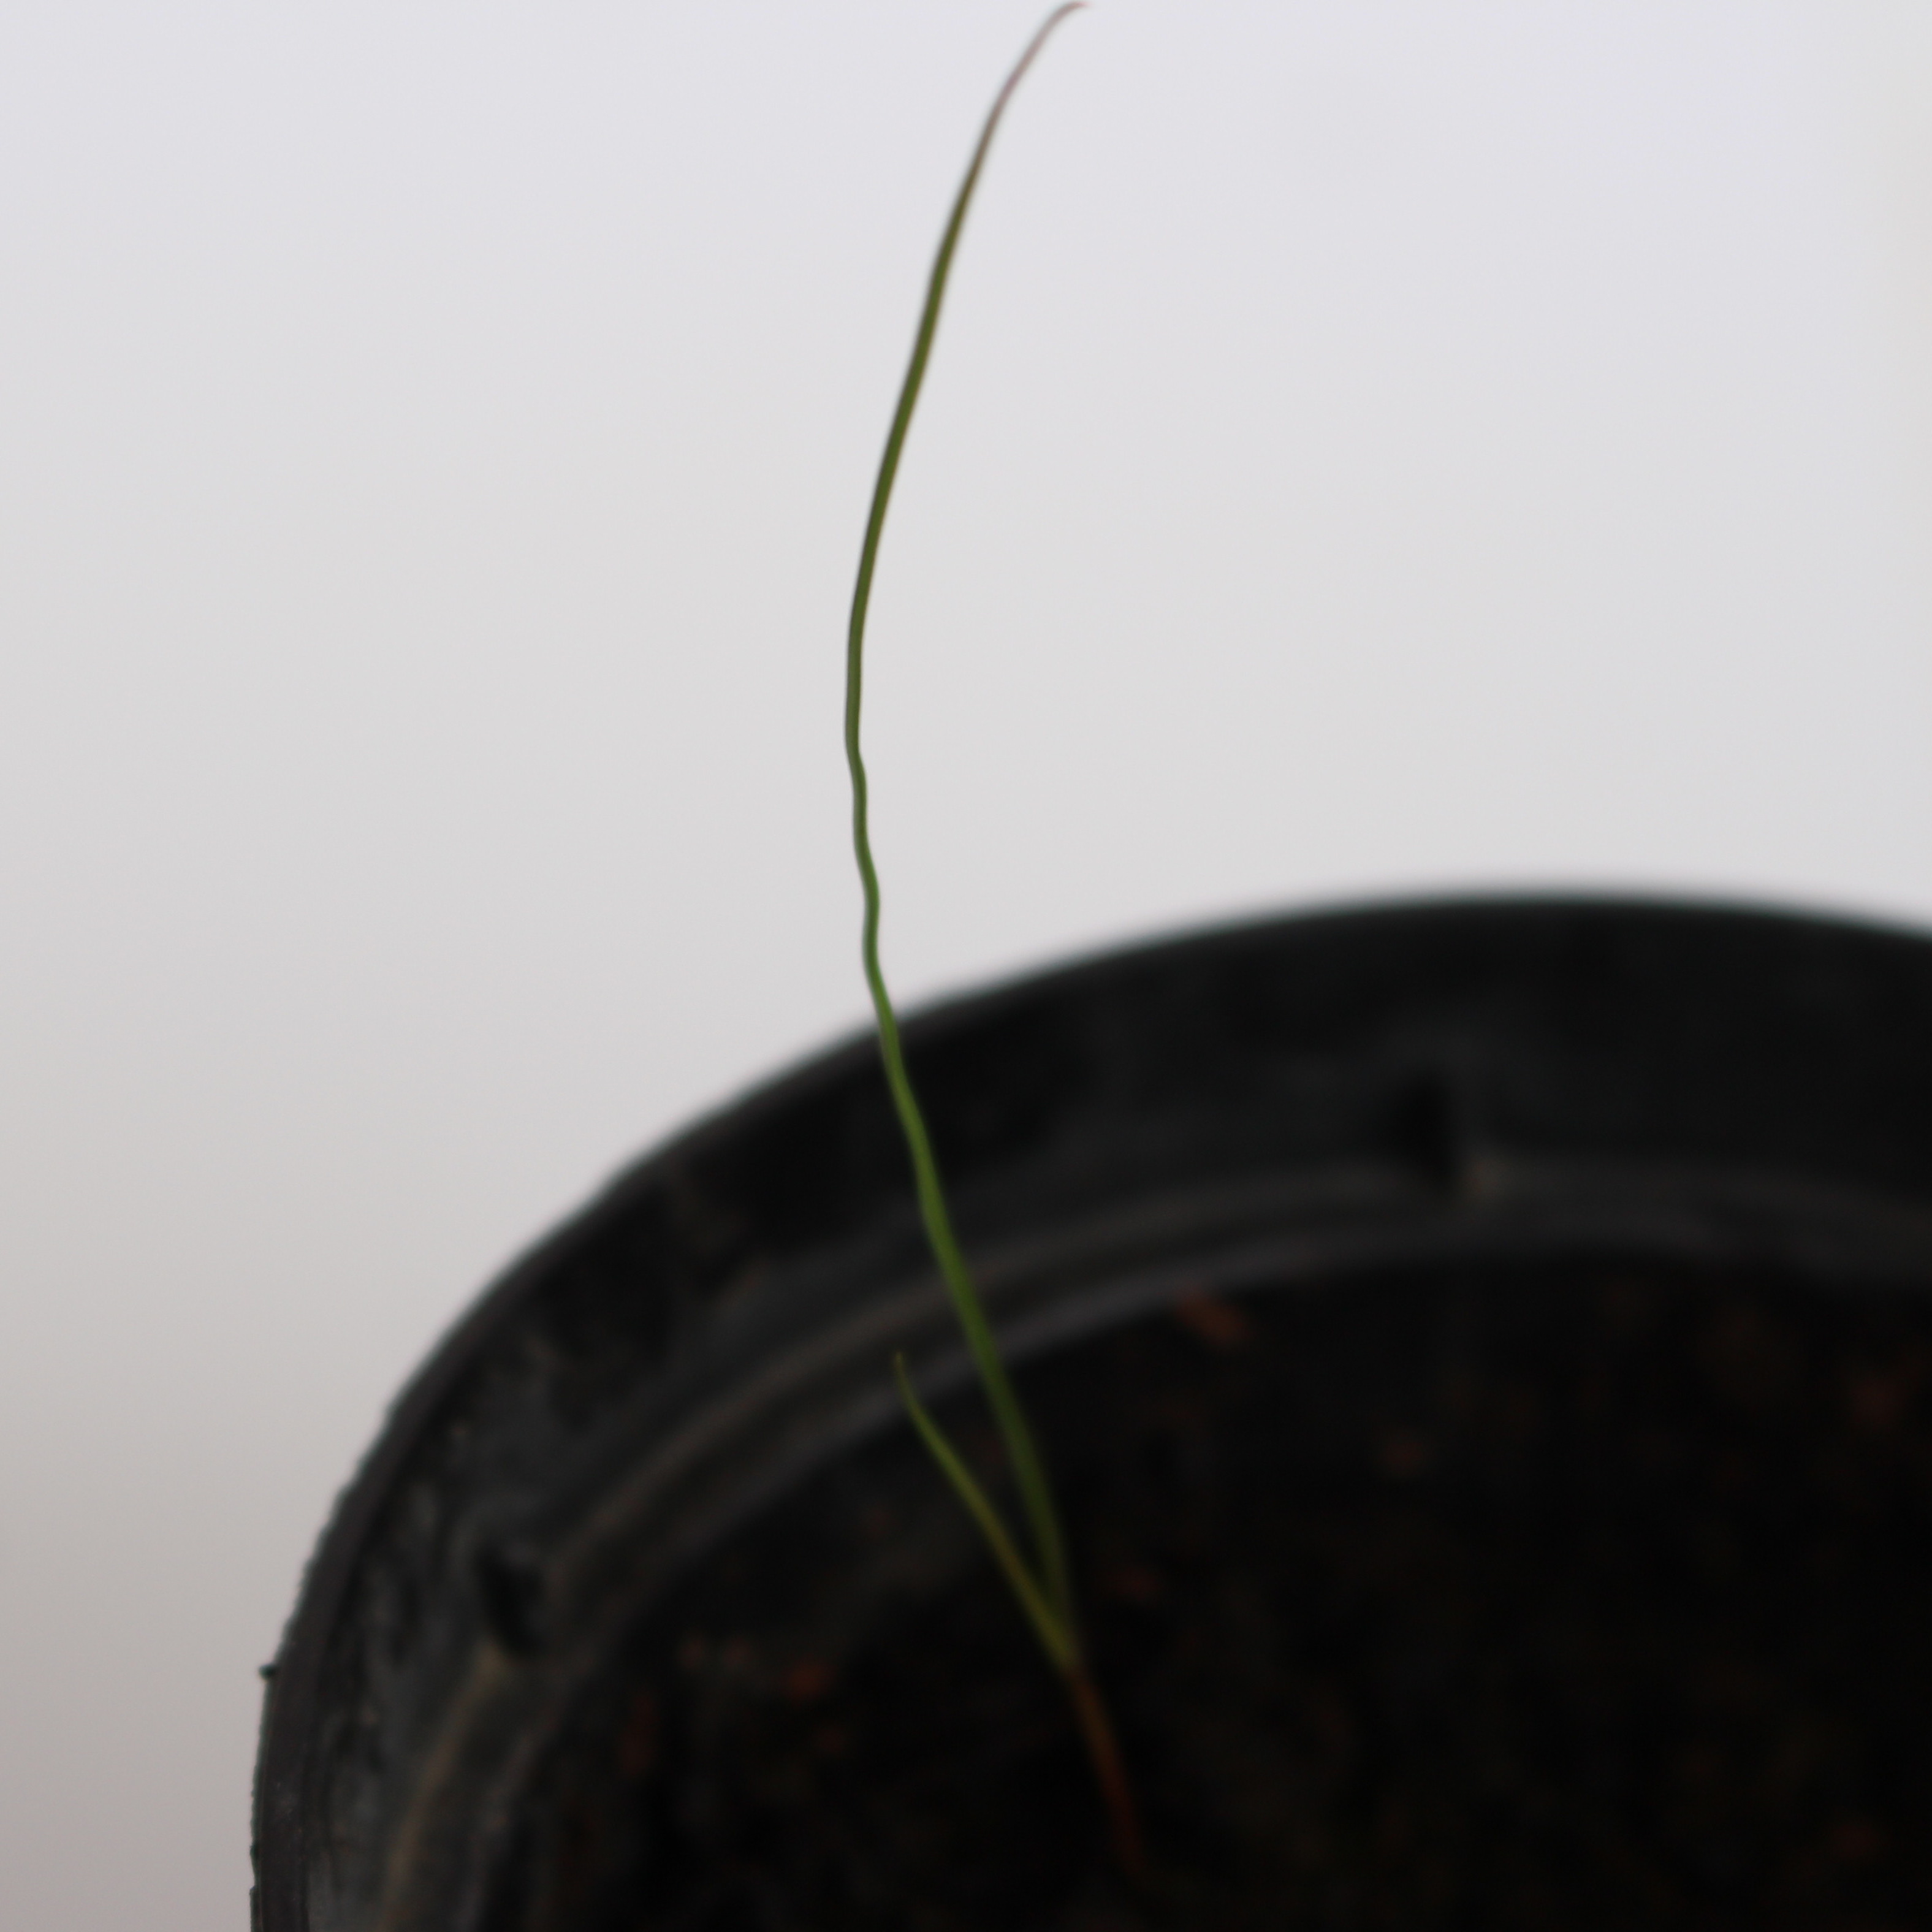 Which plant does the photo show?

Lolium multiflorum
